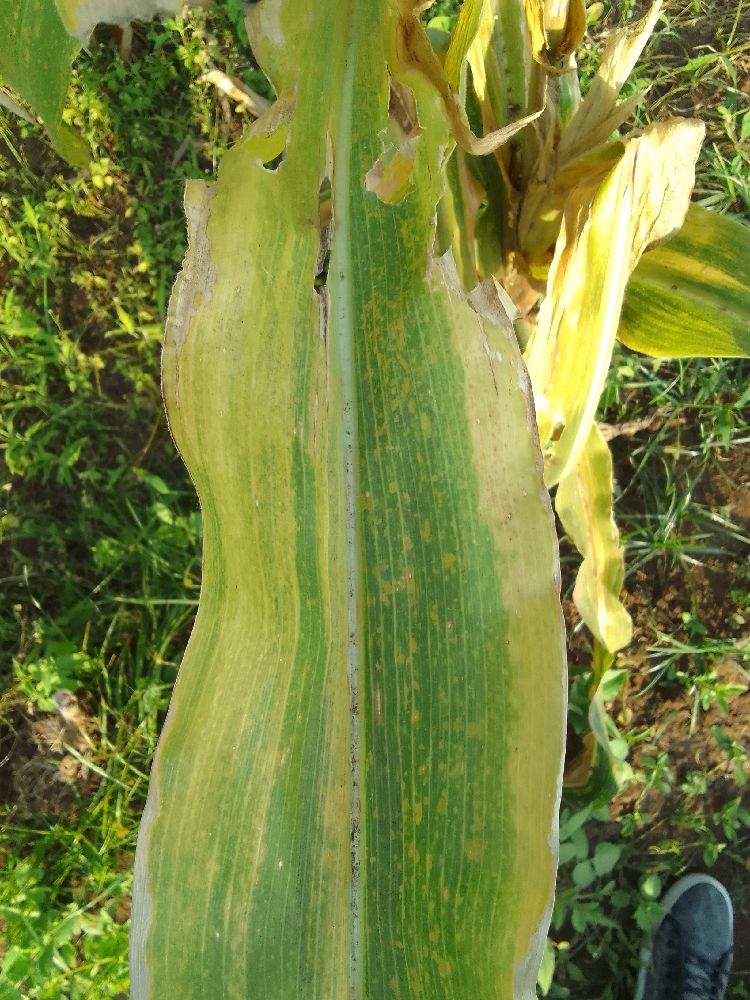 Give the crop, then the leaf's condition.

maize, maize lethal necrosis
